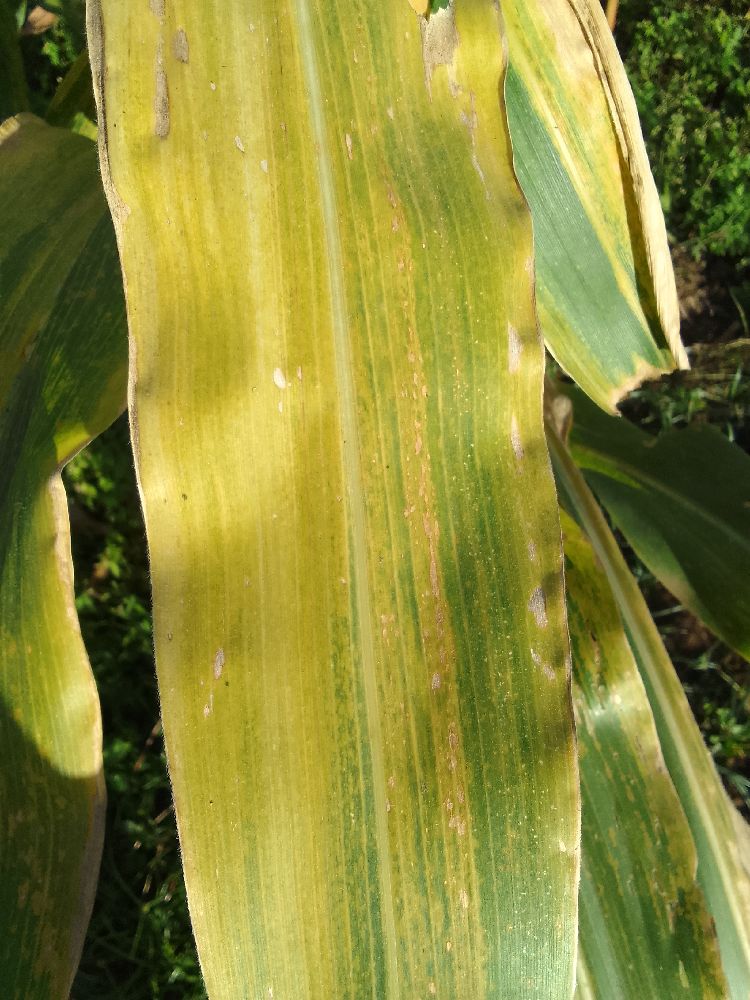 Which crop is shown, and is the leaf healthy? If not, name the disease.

maize, maize lethal necrosis
